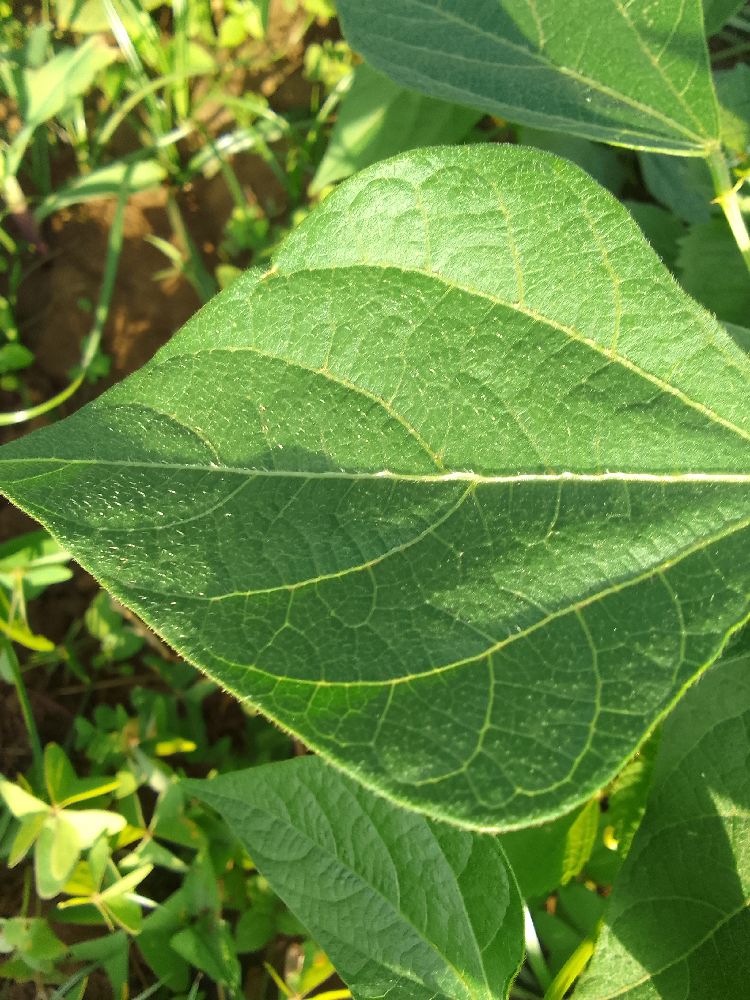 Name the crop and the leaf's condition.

common bean, healthy
